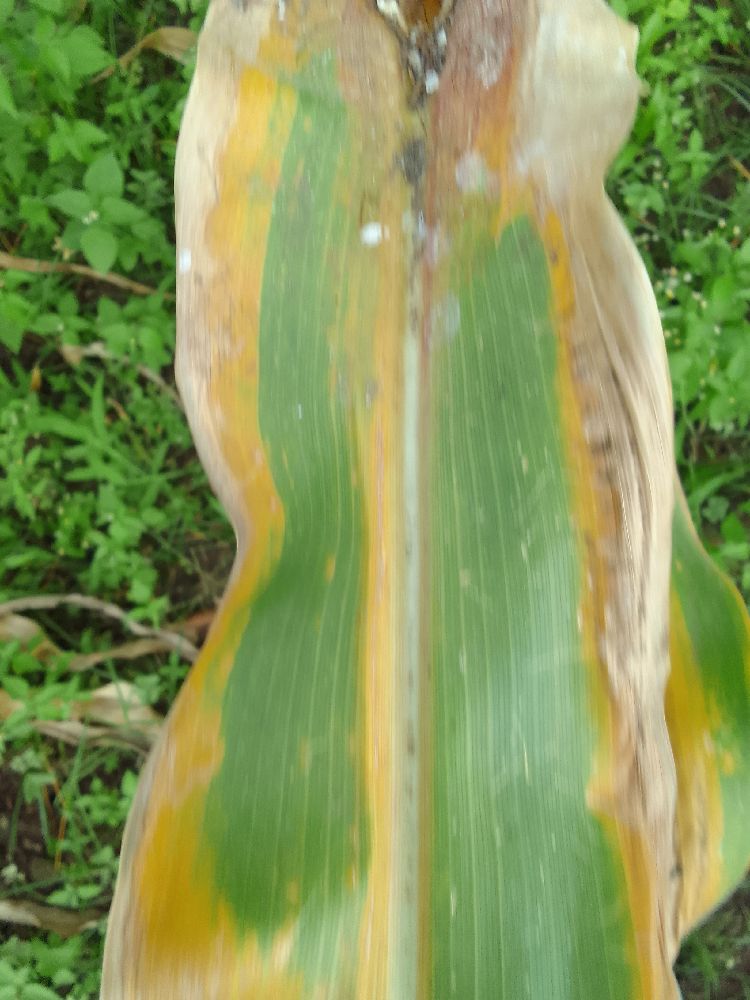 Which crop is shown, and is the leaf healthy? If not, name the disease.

maize, maize lethal necrosis
